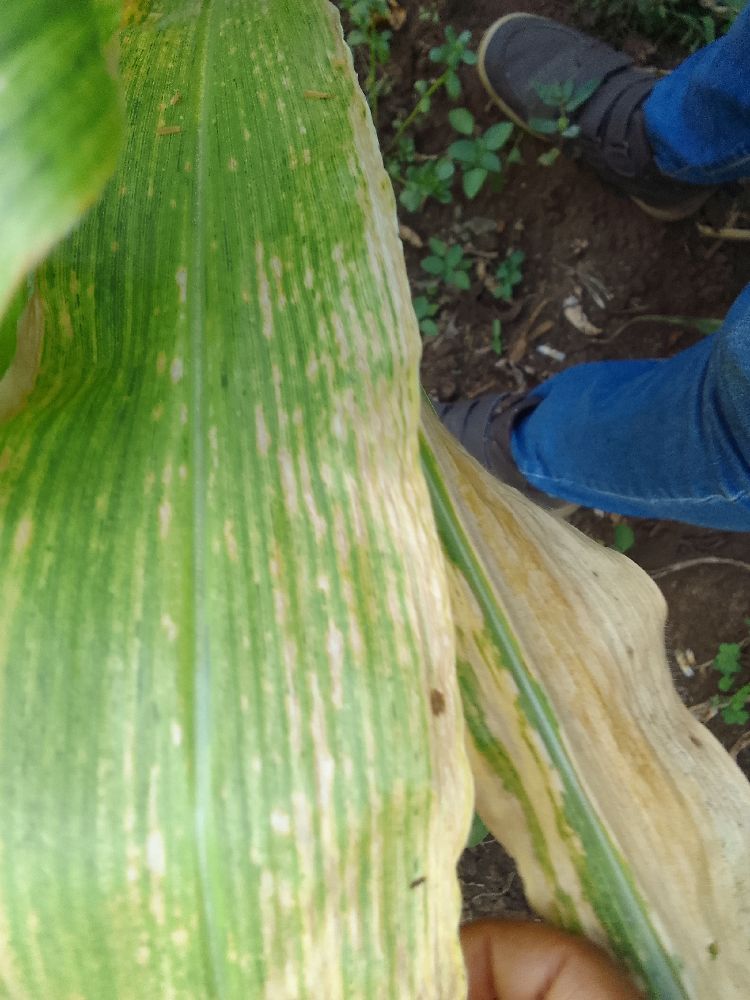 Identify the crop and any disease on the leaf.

maize, maize lethal necrosis
